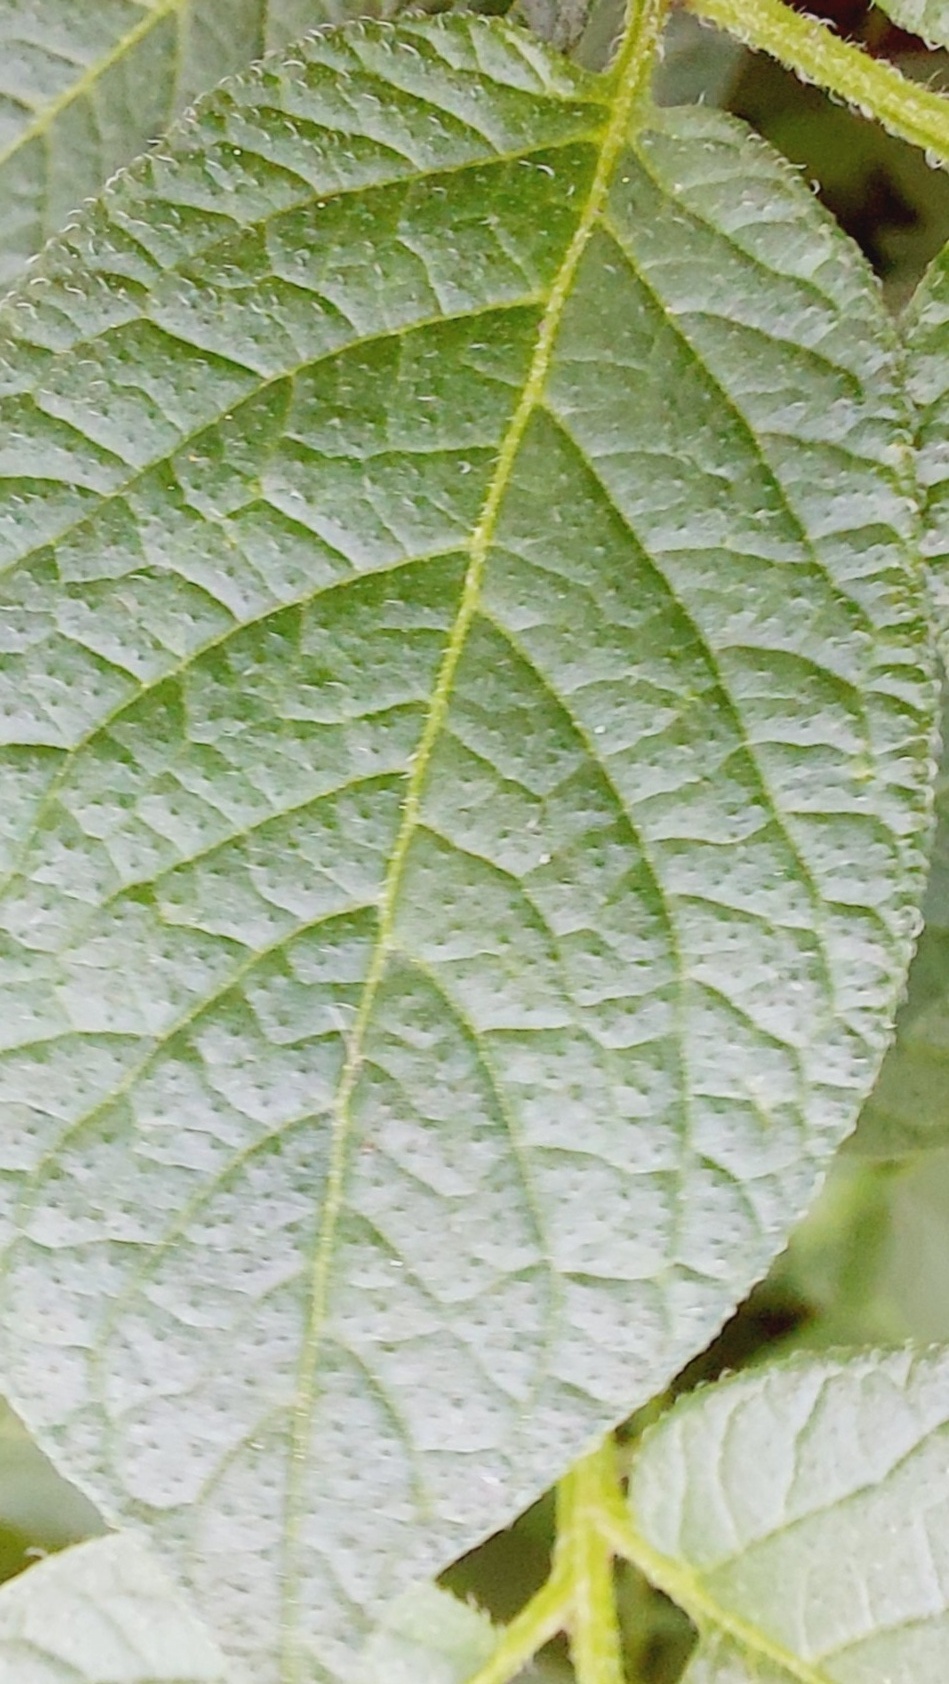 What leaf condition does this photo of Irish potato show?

healthy
